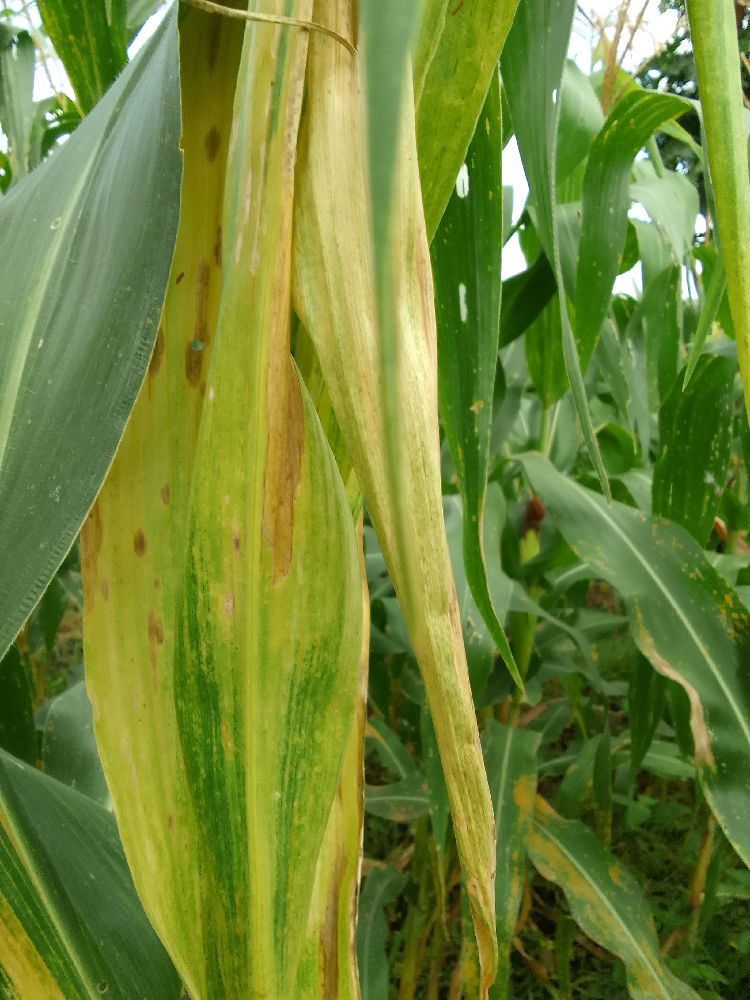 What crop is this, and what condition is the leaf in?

maize, maize lethal necrosis
